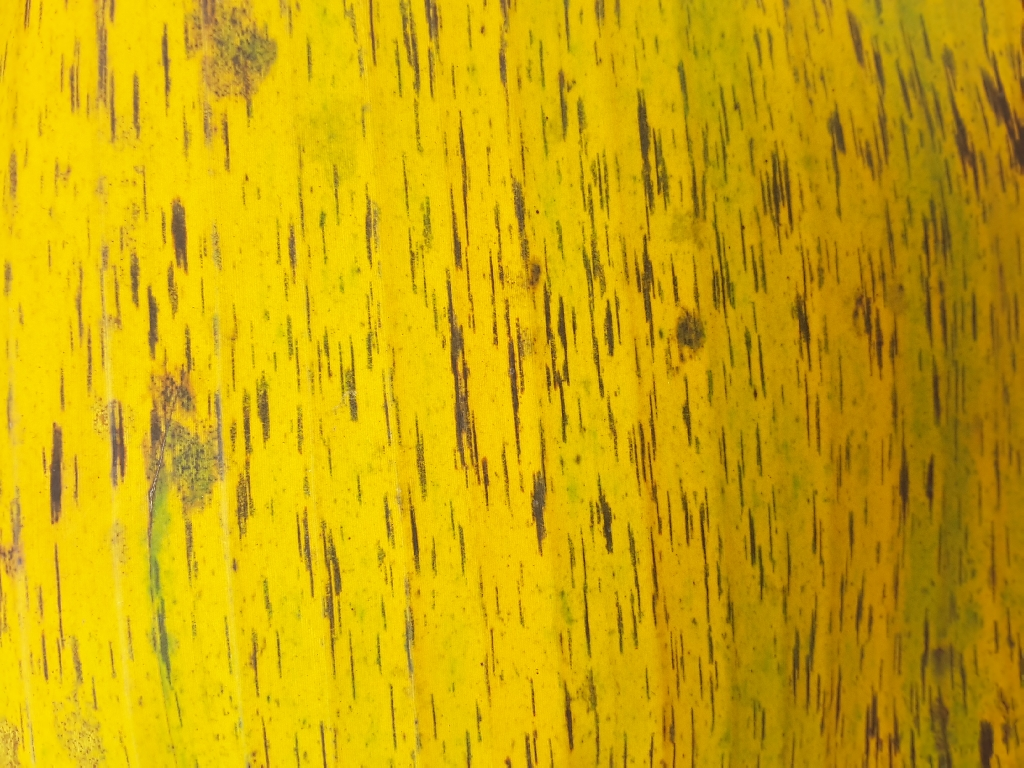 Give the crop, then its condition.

banana, black sigatoka
